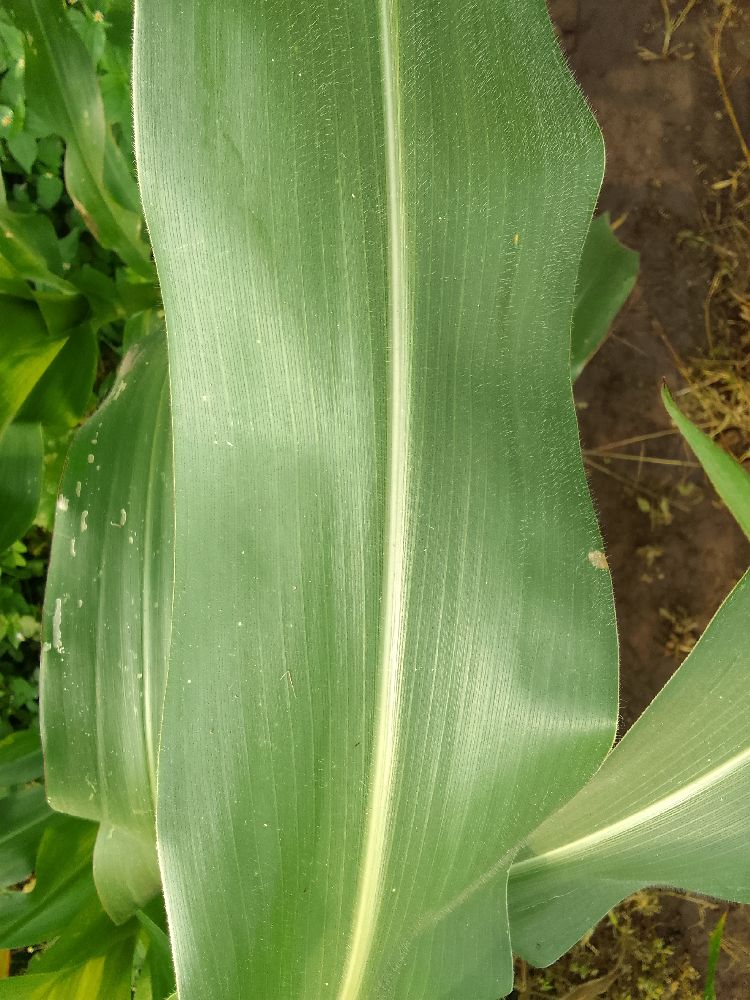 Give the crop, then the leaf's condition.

maize, healthy
